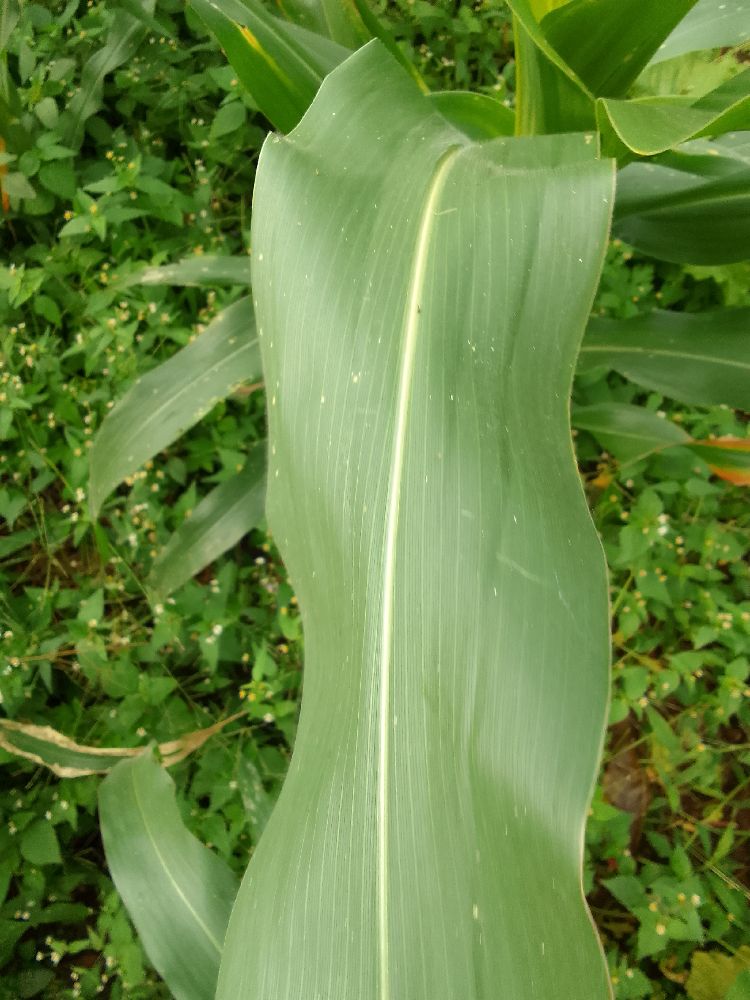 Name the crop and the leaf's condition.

maize, healthy
